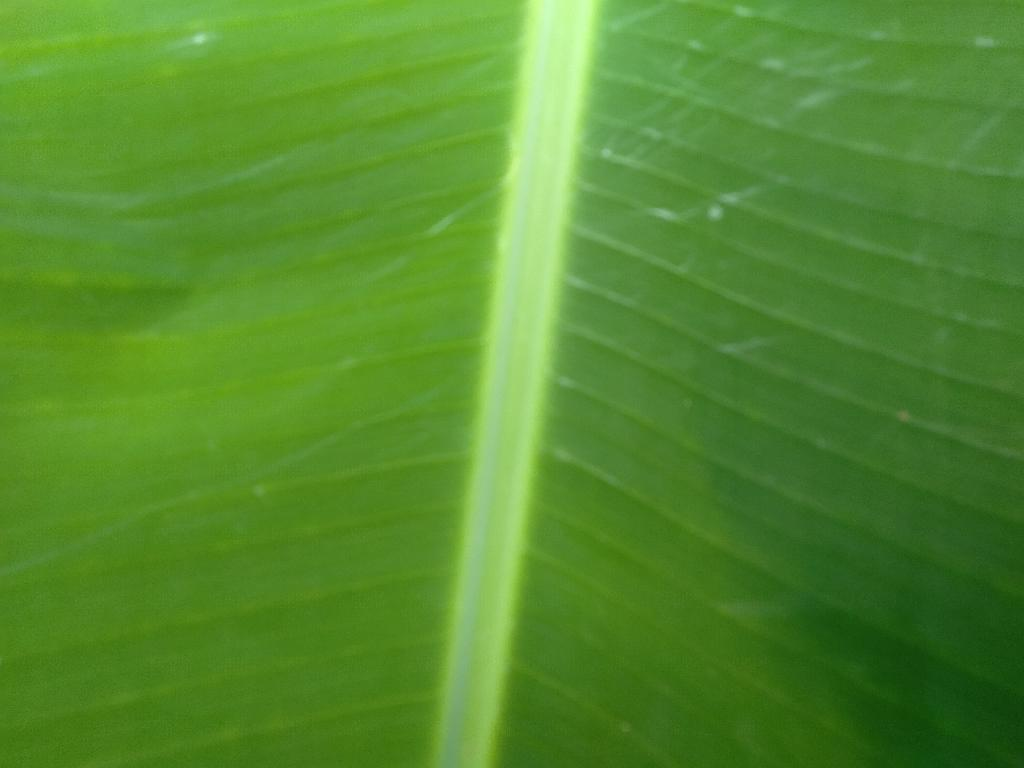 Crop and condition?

banana, healthy
